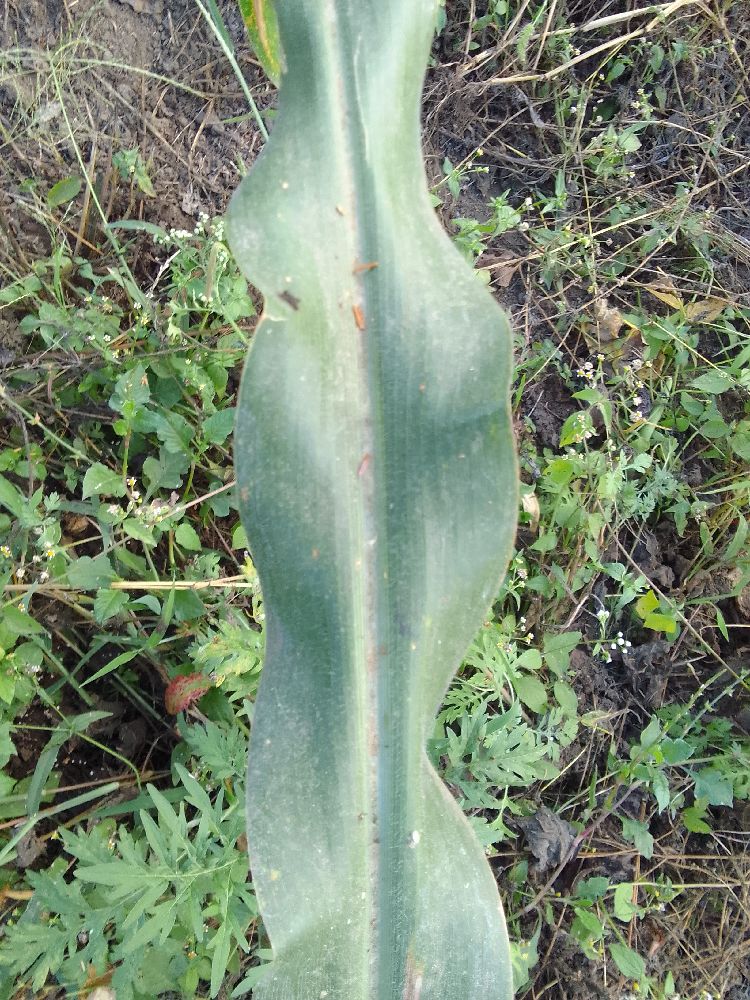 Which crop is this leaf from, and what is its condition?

maize, healthy
